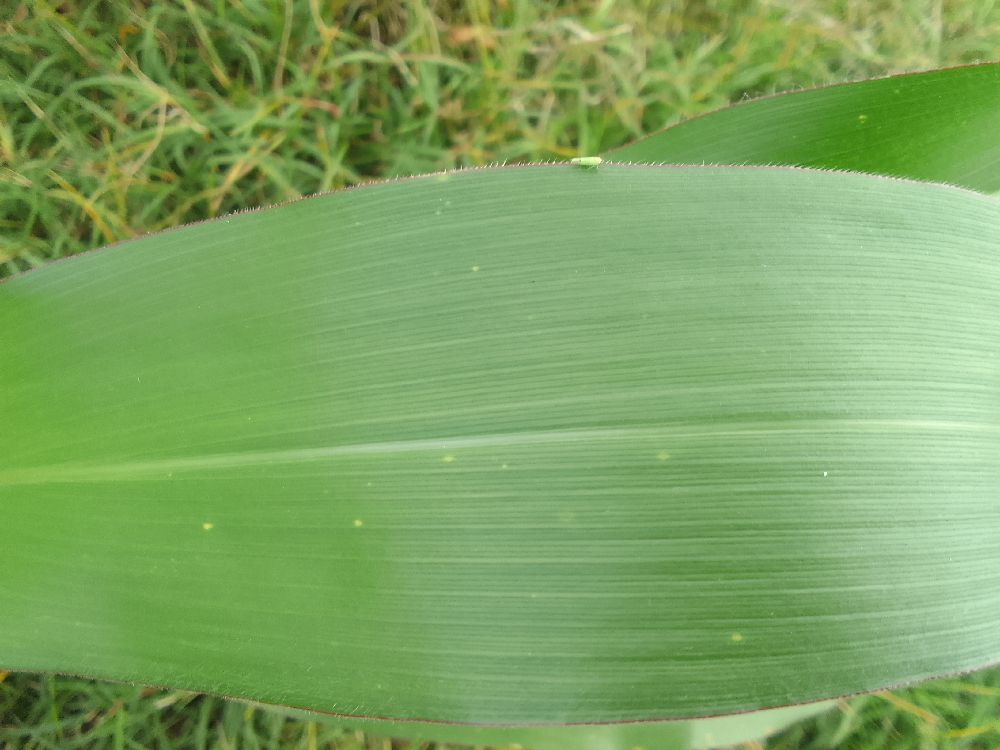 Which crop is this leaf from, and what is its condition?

maize, healthy
